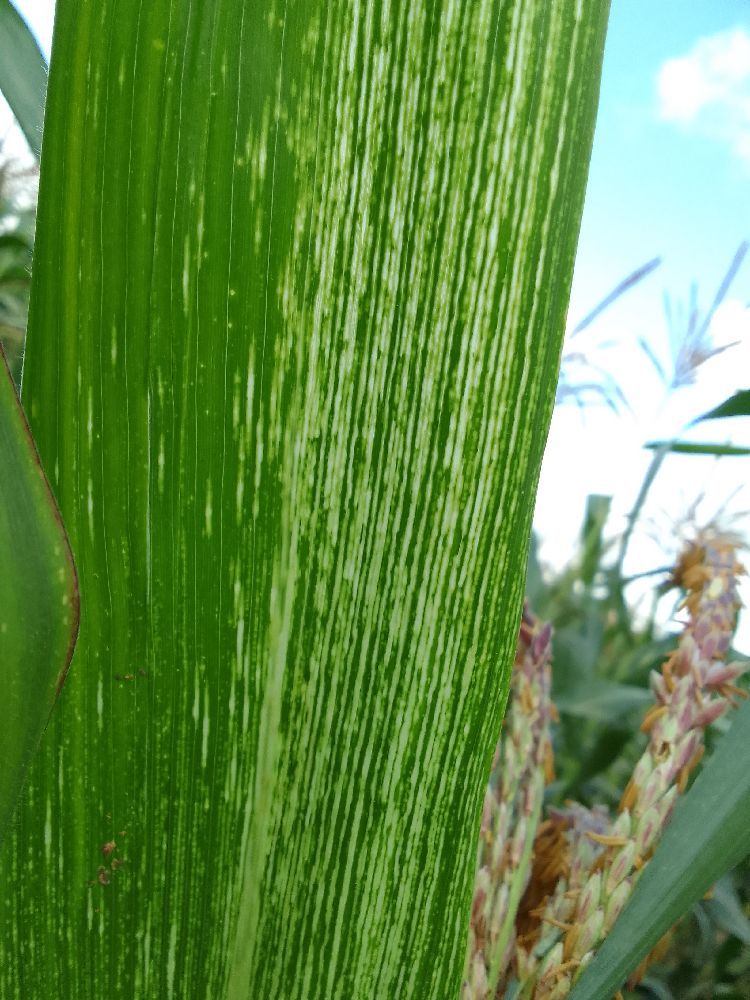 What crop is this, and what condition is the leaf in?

maize, maize streak virus
